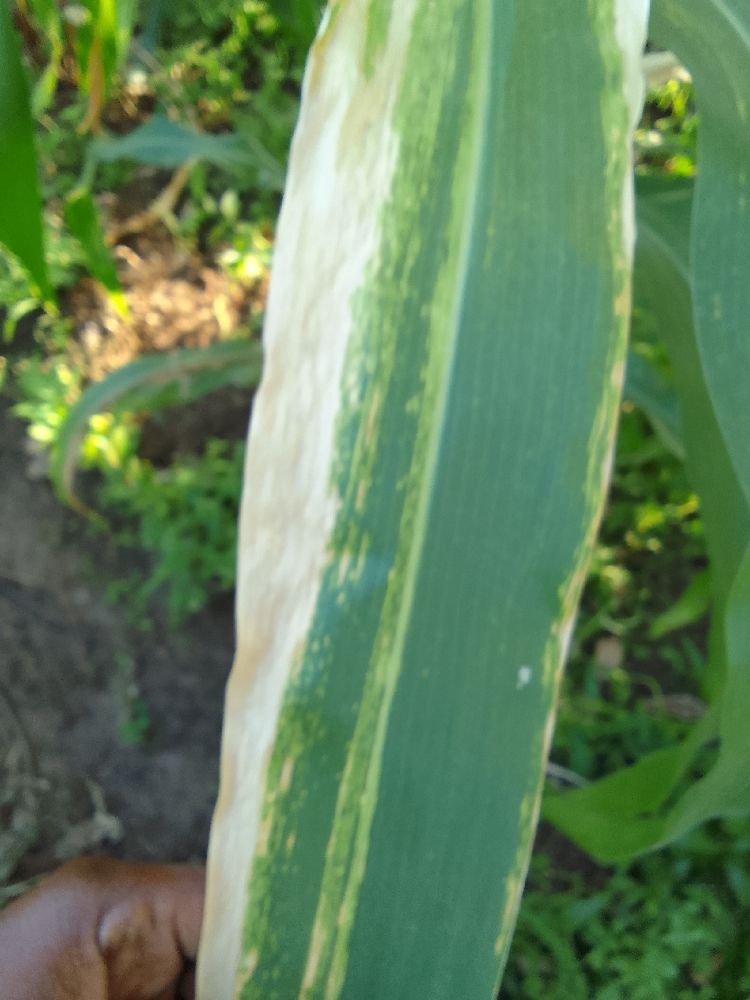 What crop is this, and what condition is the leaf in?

maize, maize lethal necrosis
